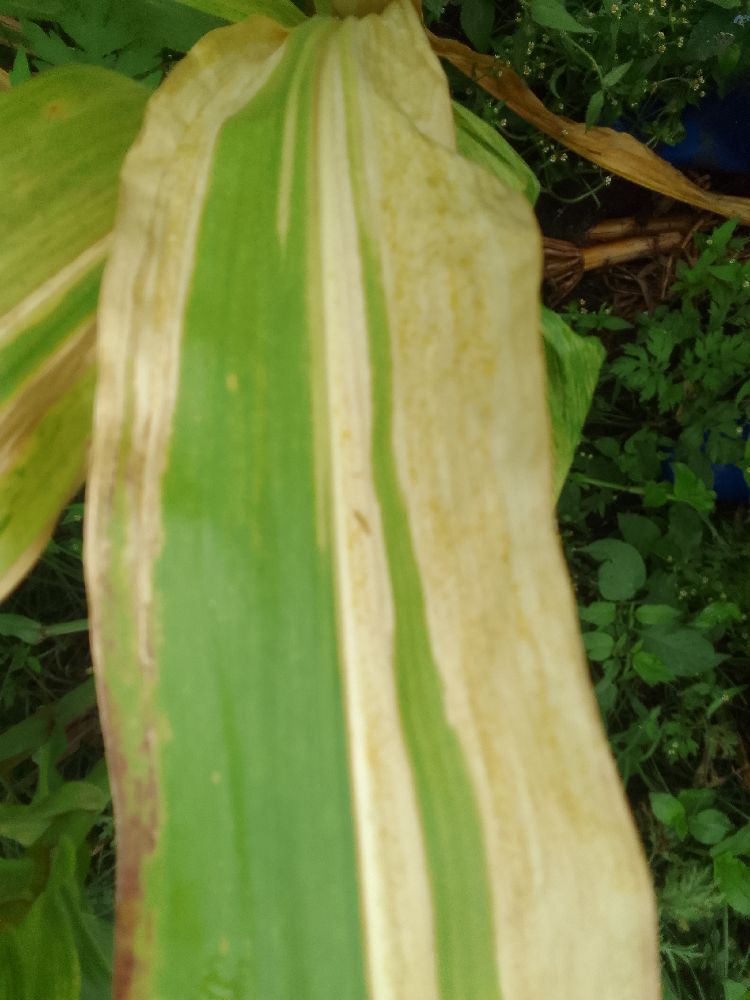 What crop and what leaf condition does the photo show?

maize, maize lethal necrosis
